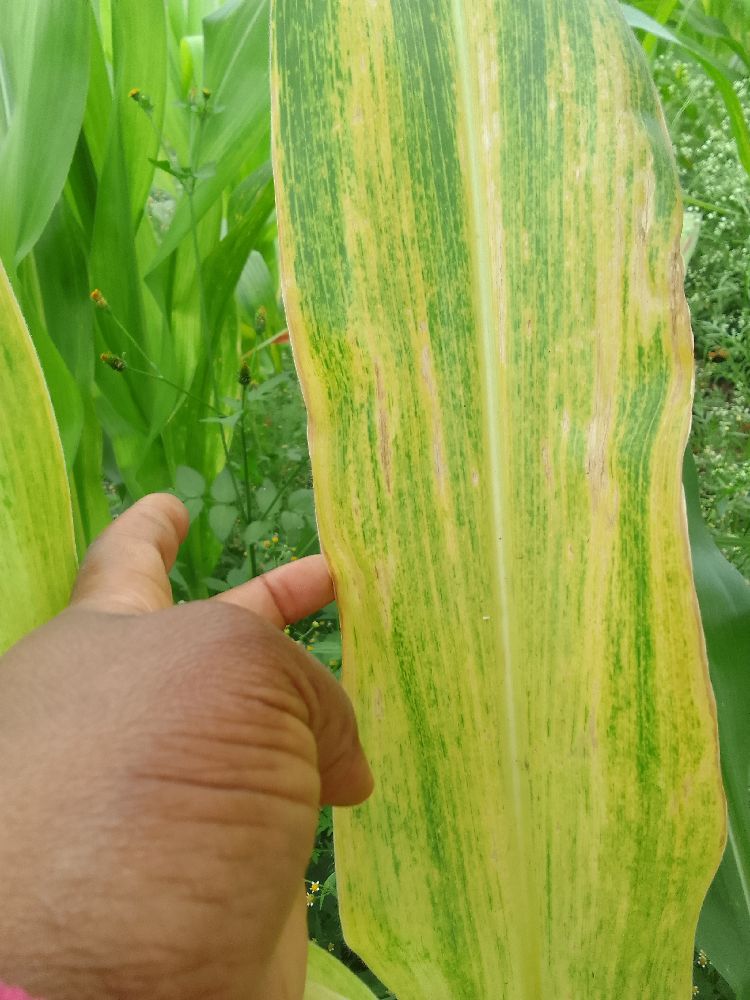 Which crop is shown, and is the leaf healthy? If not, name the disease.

maize, maize lethal necrosis
